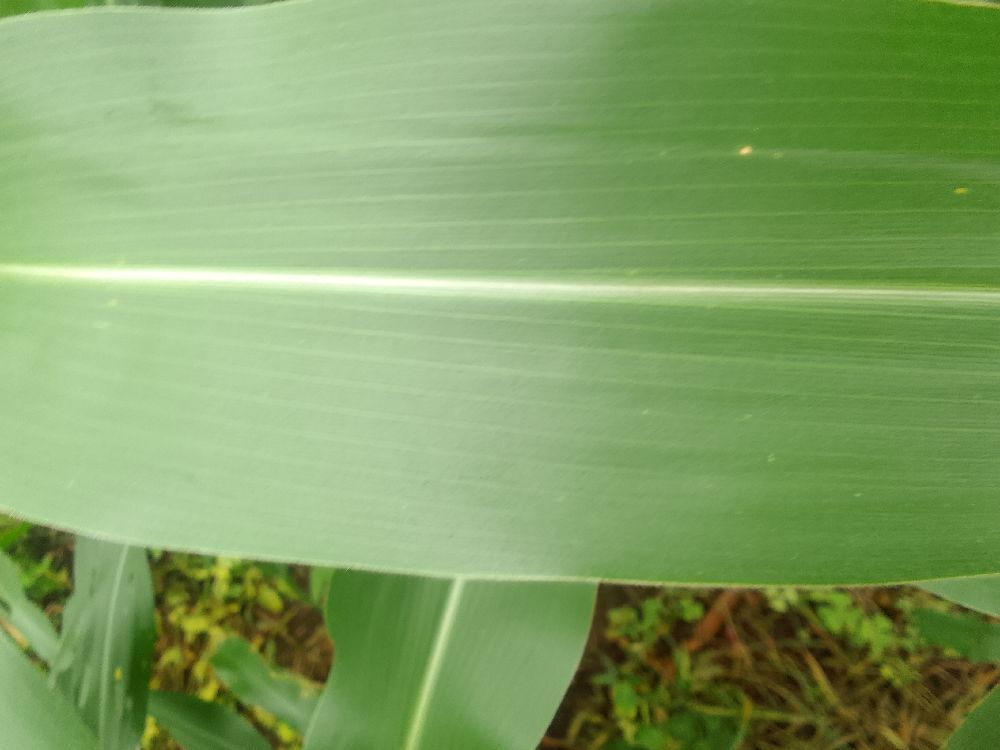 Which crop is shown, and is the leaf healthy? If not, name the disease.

maize, healthy
